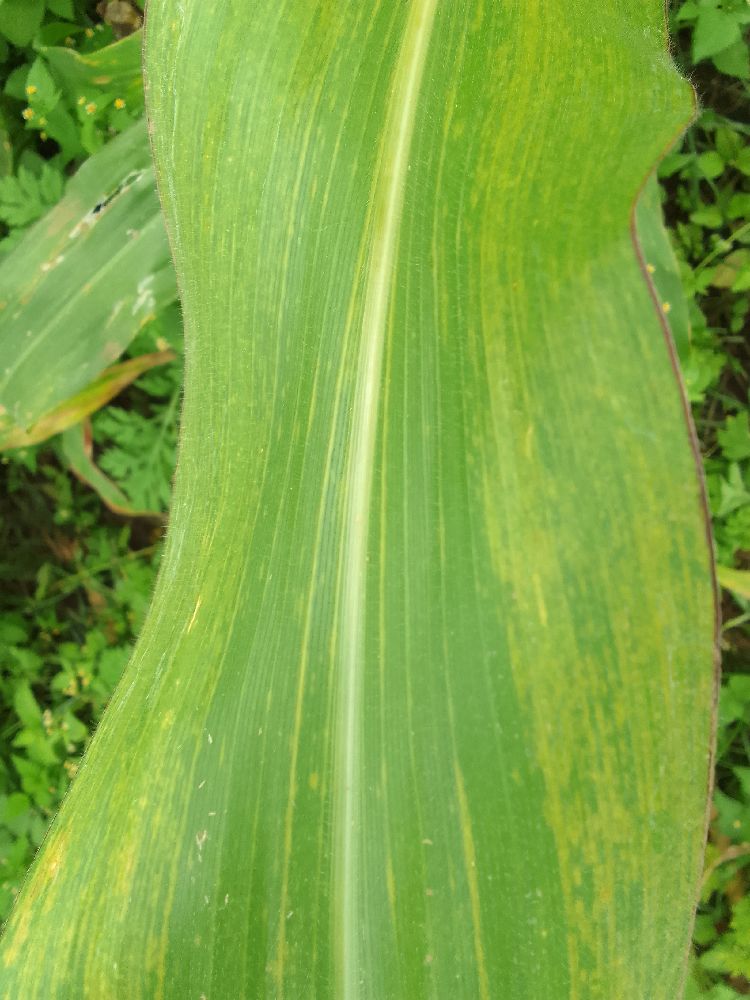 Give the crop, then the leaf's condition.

maize, maize lethal necrosis
